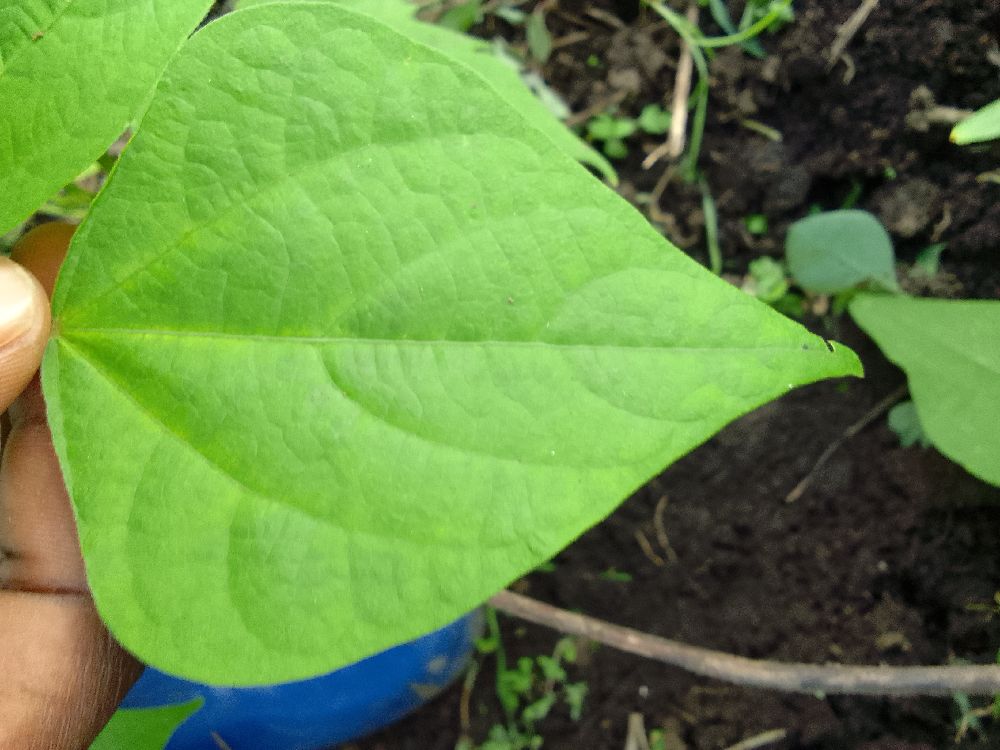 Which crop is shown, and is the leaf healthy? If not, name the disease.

common bean, healthy
